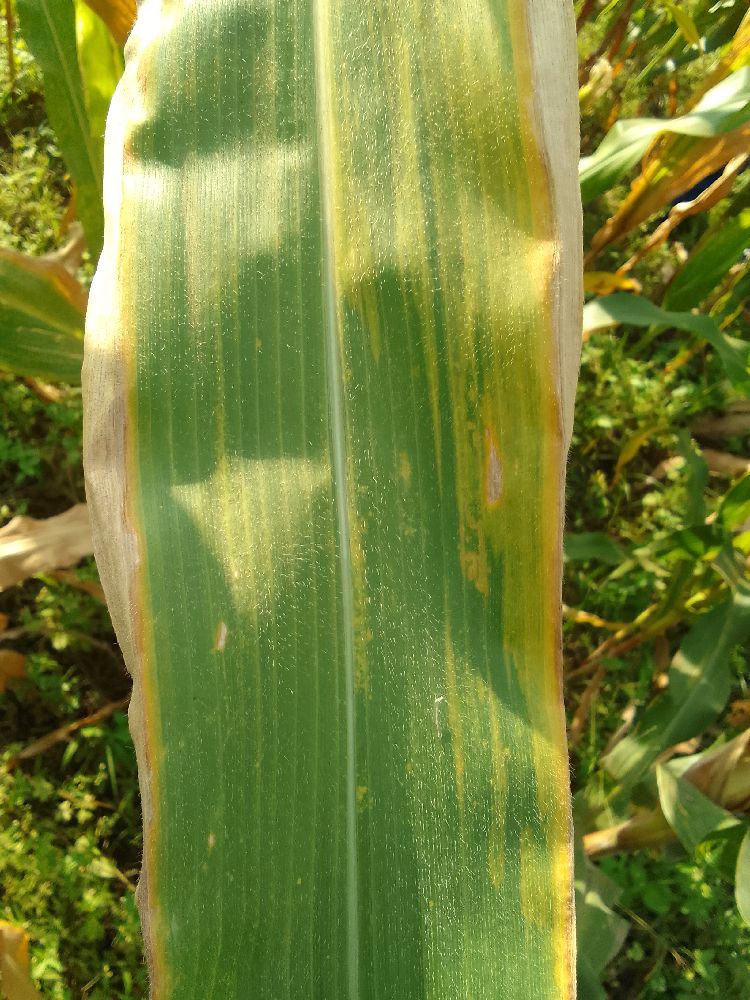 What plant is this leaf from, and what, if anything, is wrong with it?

maize, maize lethal necrosis
